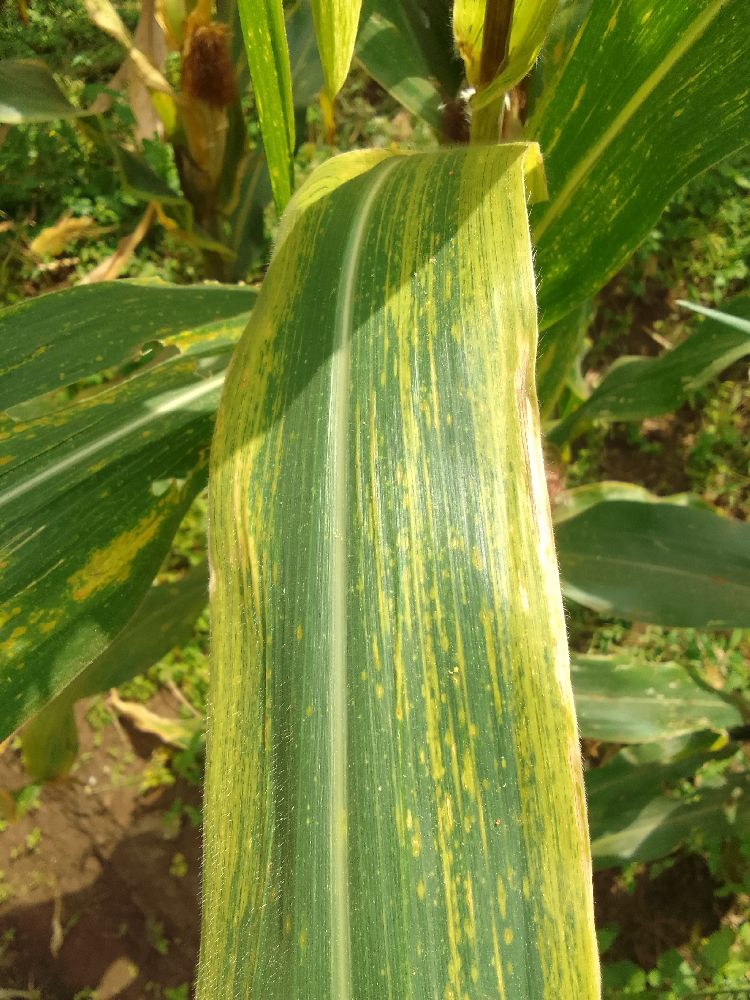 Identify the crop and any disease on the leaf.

maize, maize lethal necrosis
